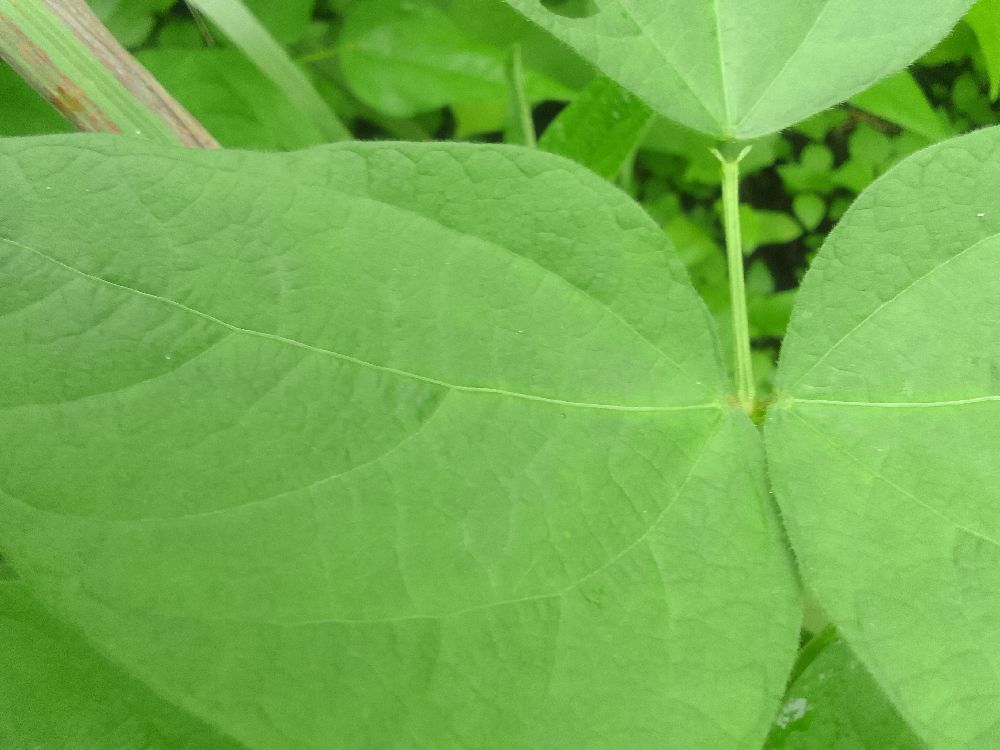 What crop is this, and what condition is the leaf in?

common bean, healthy
